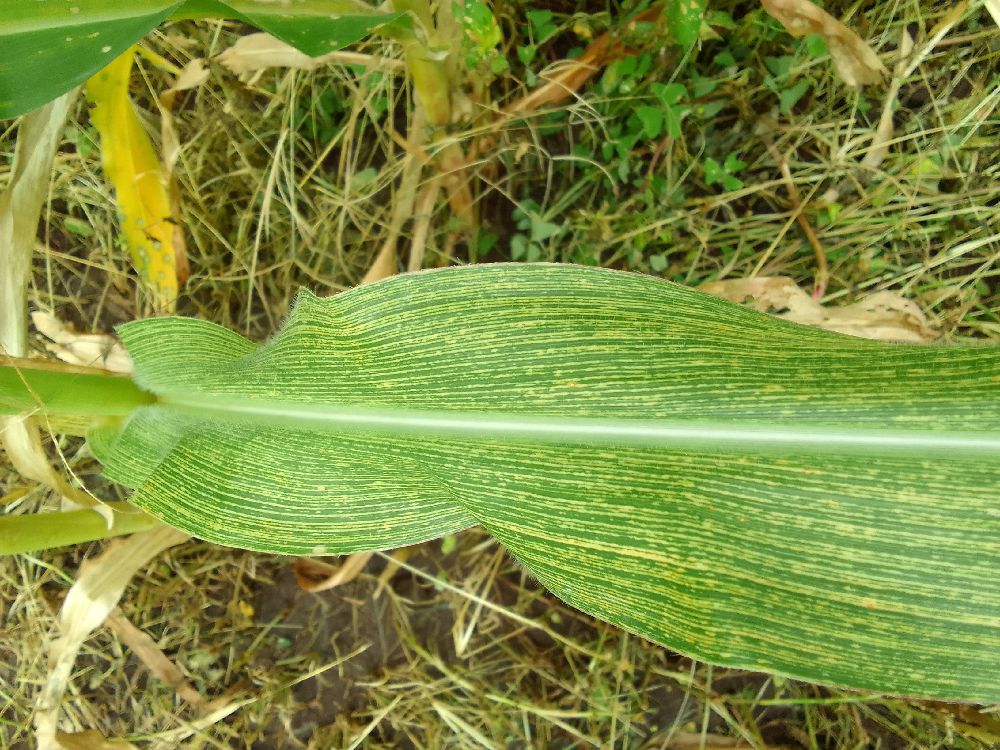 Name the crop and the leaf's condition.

maize, maize streak virus
